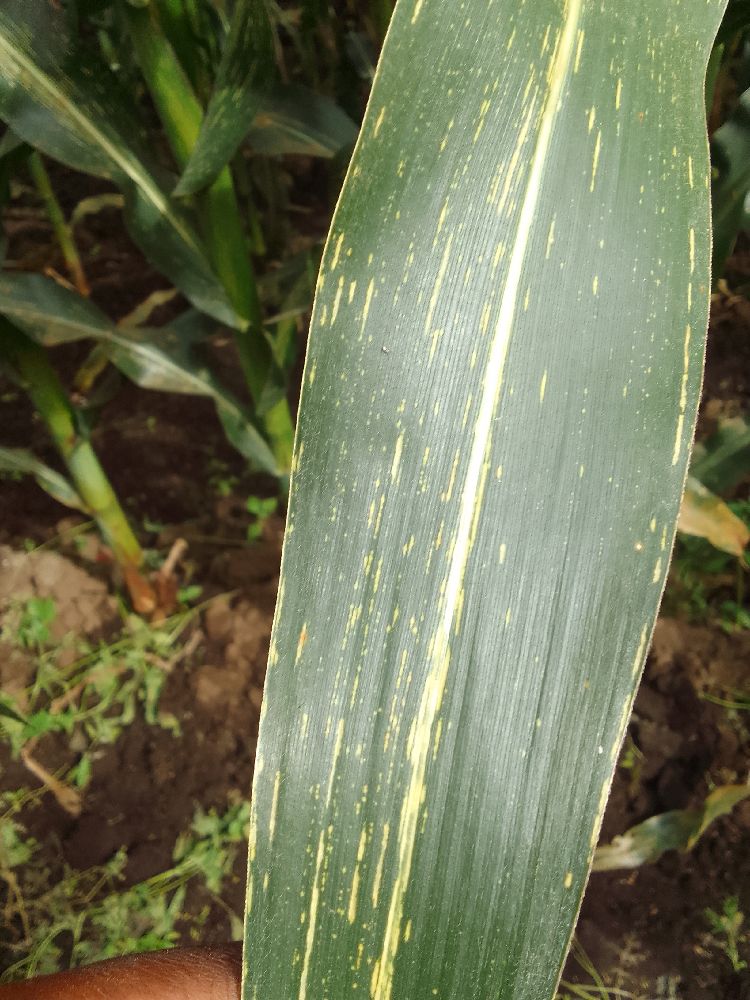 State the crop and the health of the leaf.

maize, maize streak virus
